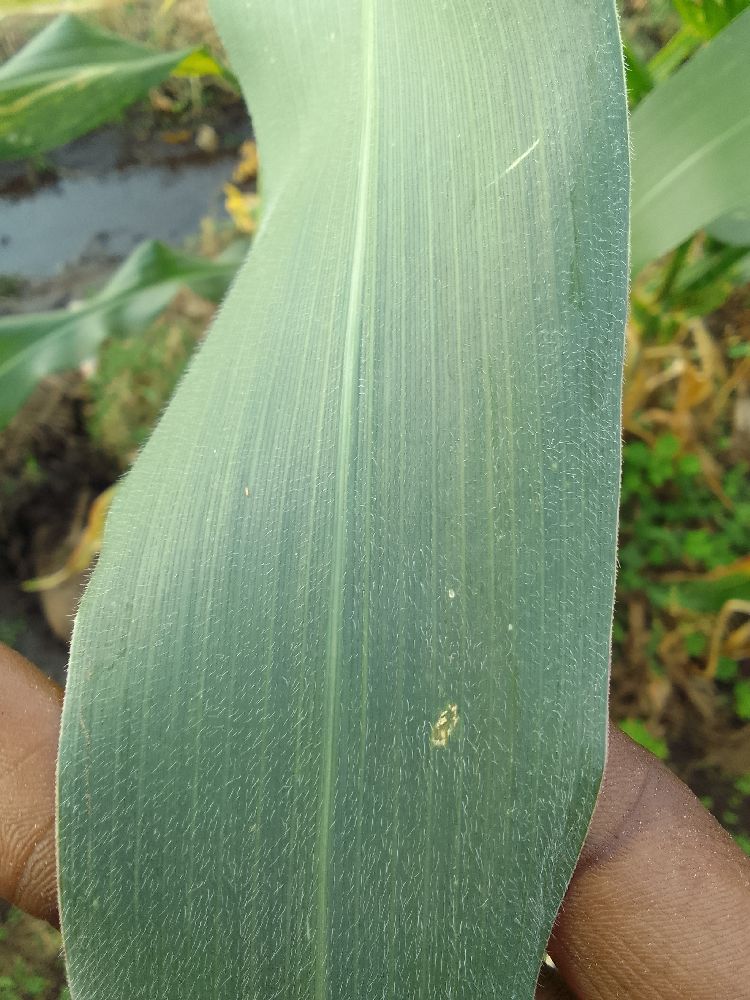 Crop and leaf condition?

common bean, healthy
